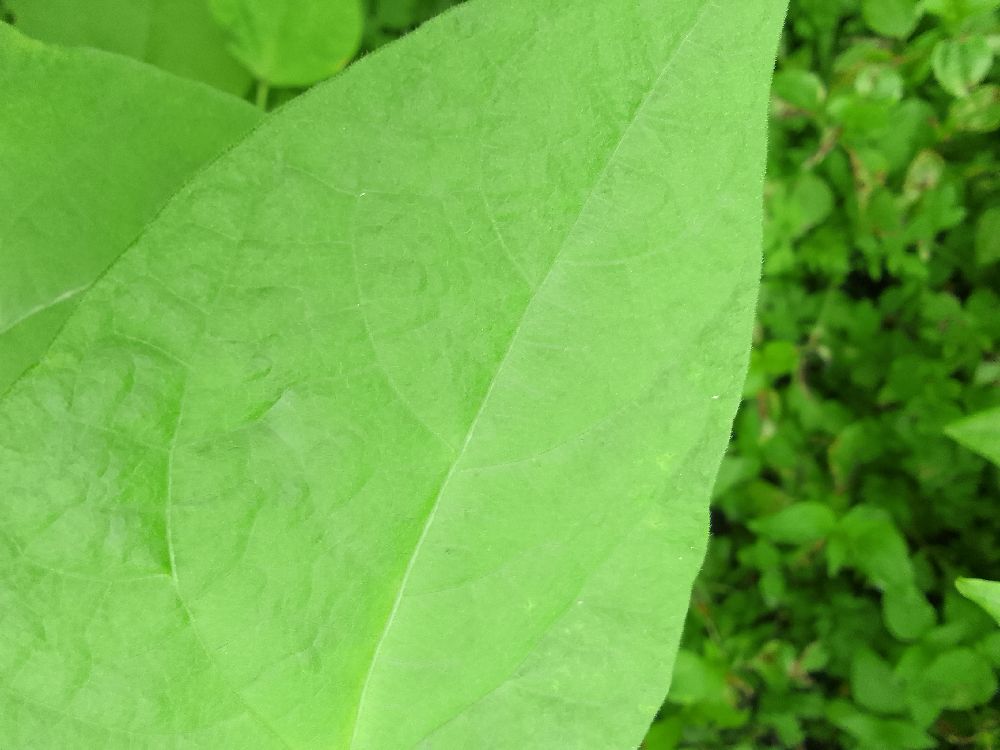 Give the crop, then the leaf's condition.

common bean, healthy
